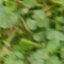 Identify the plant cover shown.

unstructured weed
